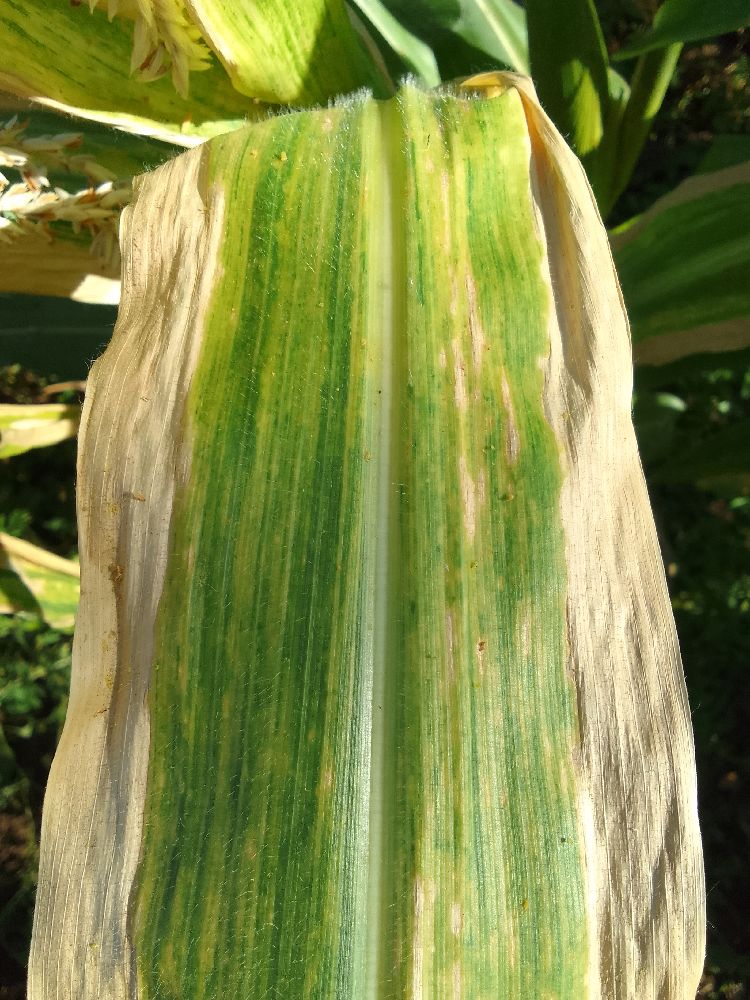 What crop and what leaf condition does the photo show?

maize, maize lethal necrosis
